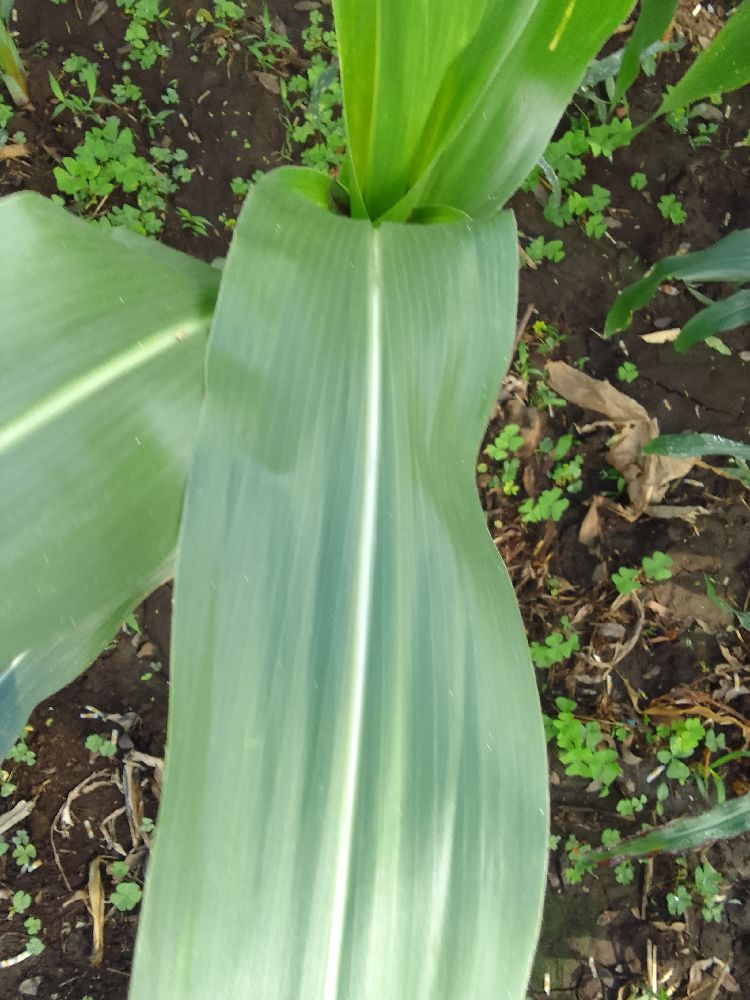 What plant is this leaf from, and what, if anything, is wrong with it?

maize, healthy
